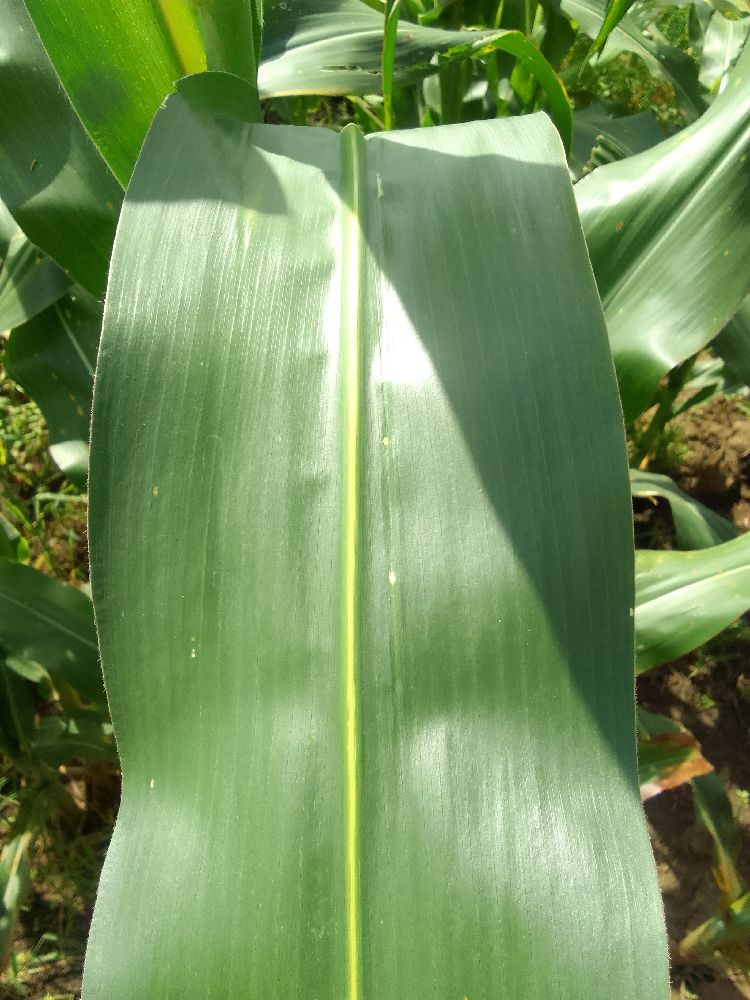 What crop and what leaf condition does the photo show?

maize, healthy
